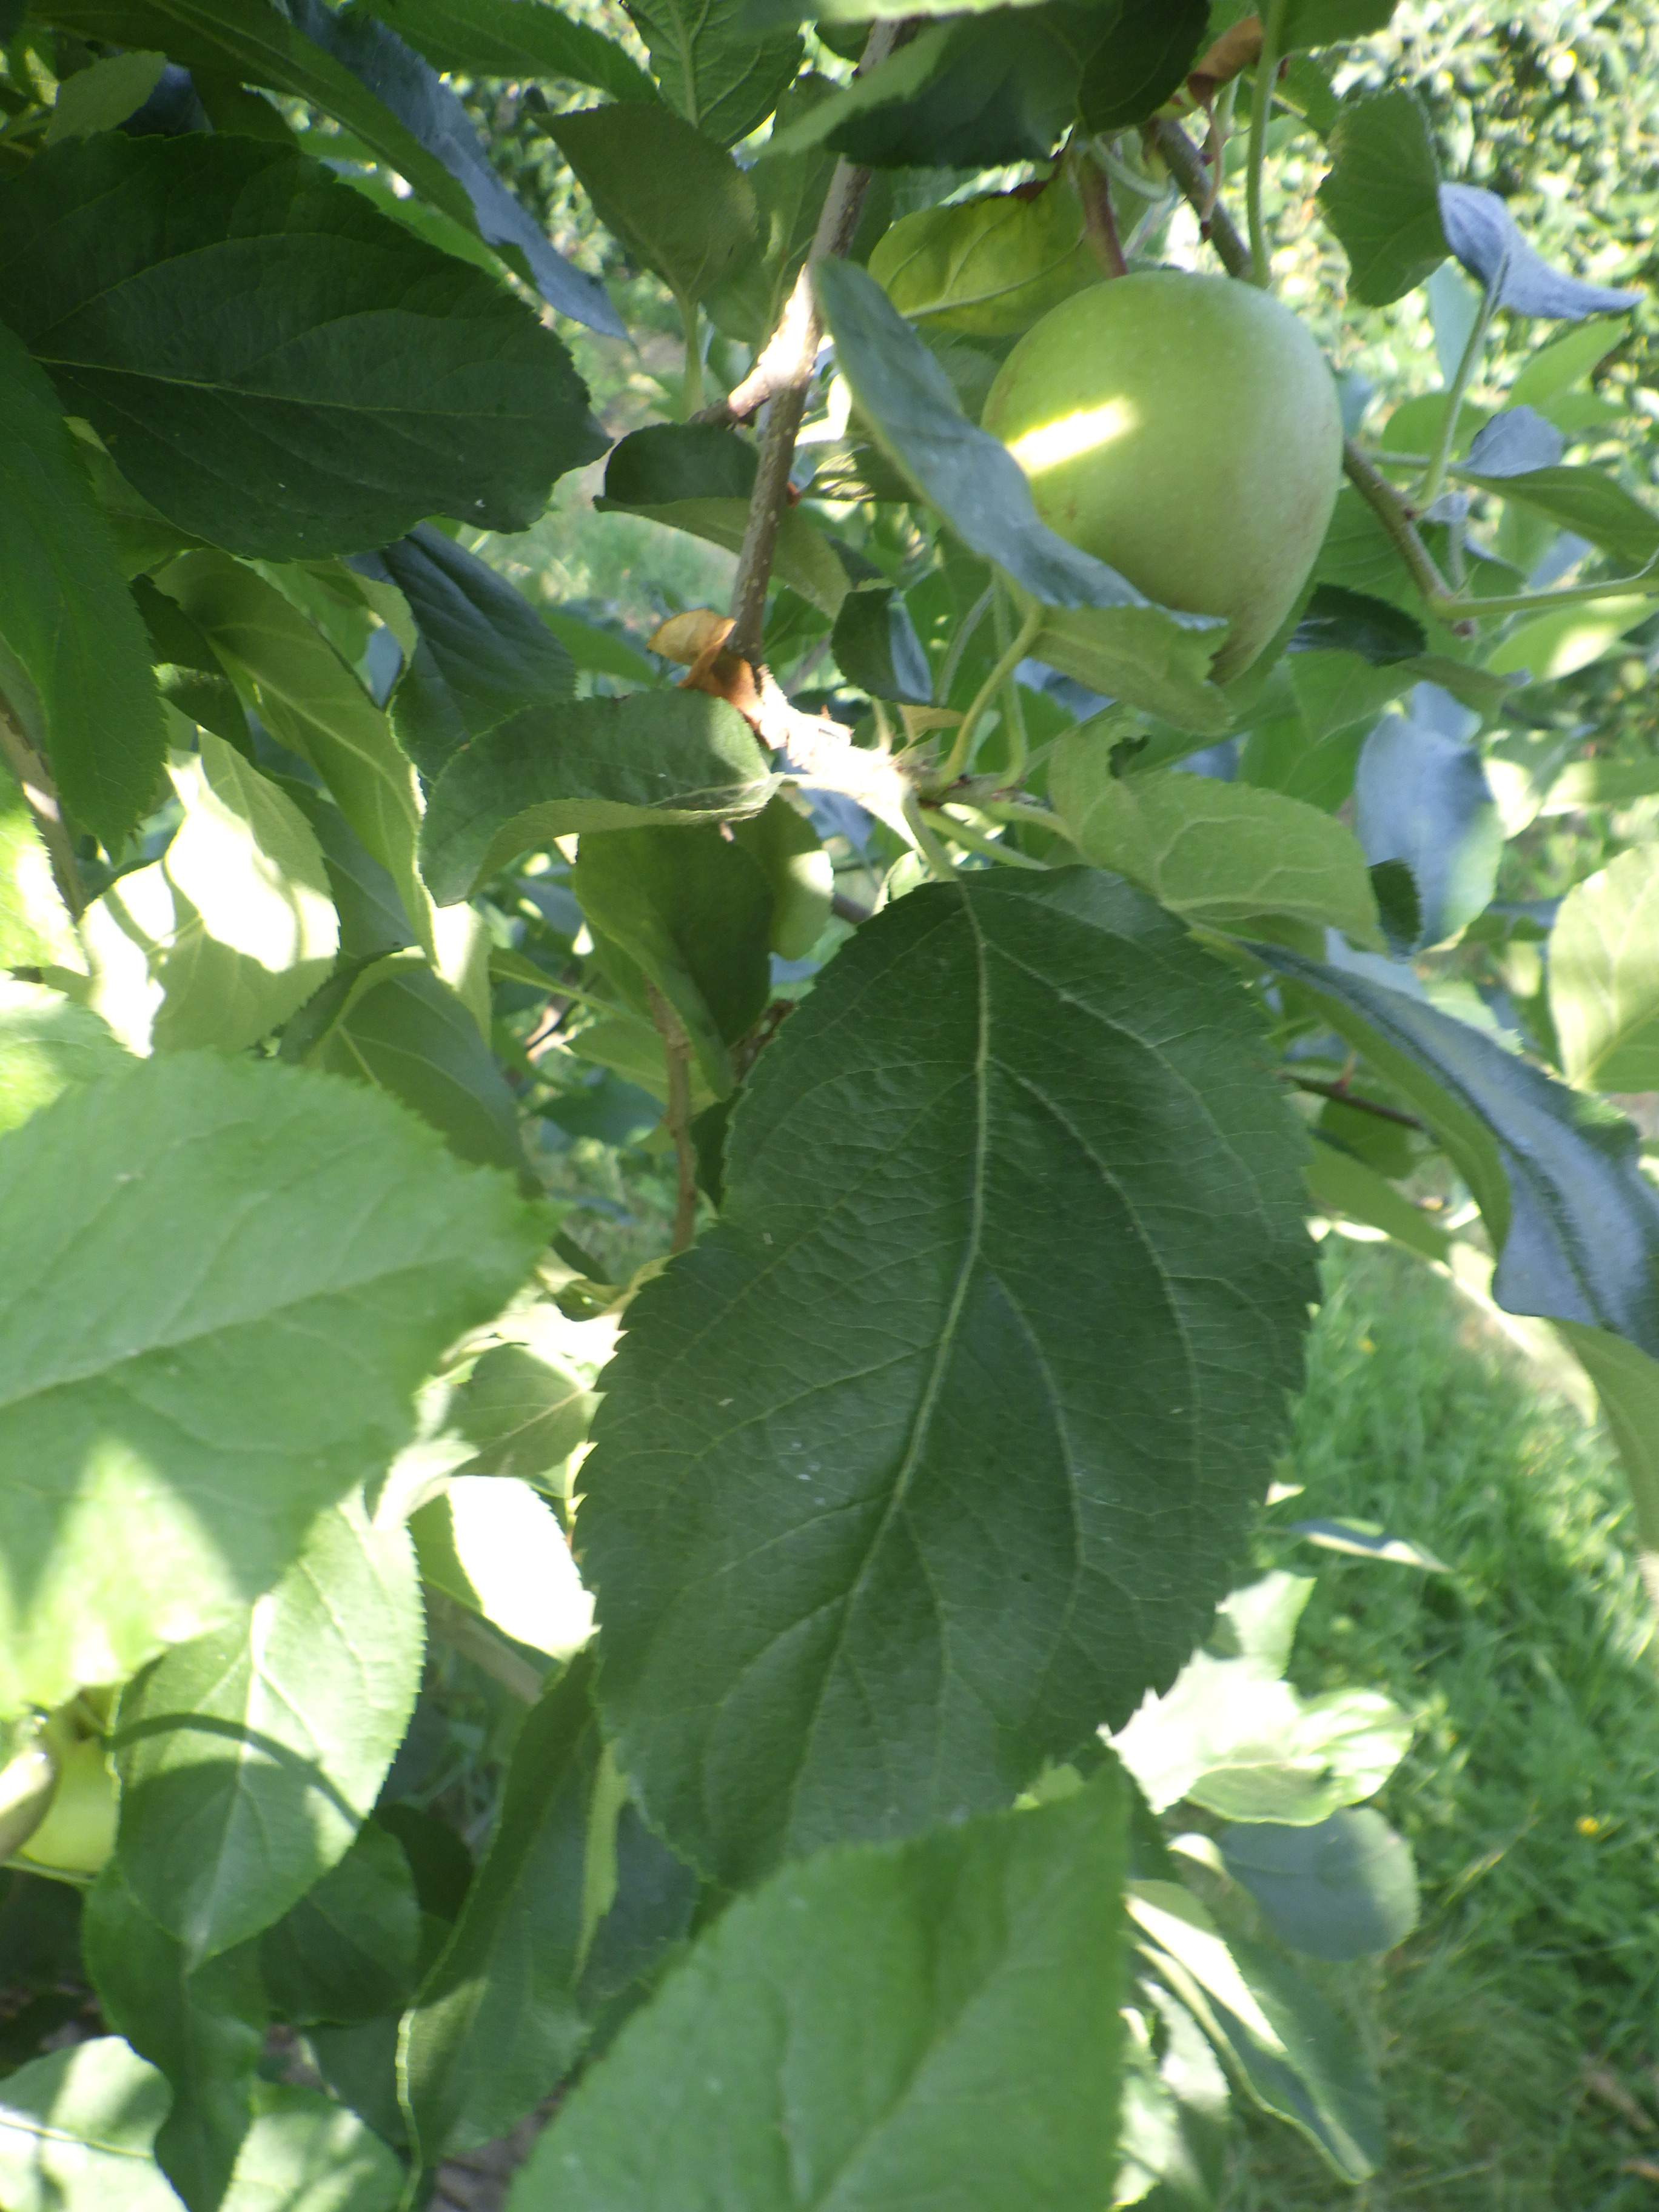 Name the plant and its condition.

apple, aphids
